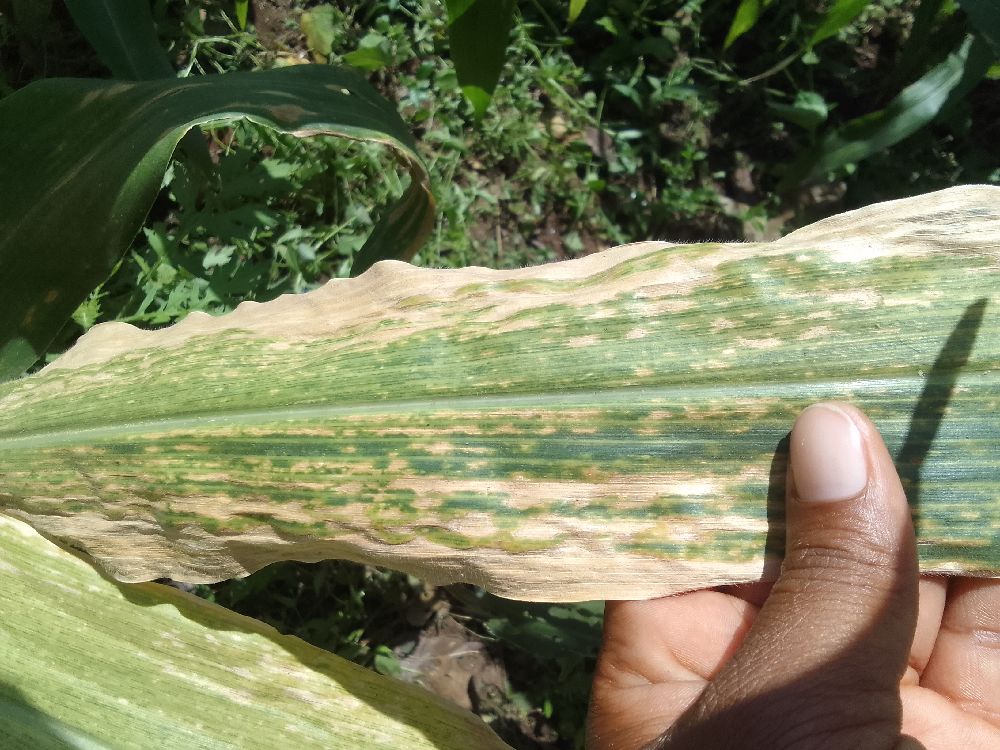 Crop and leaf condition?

maize, maize lethal necrosis
